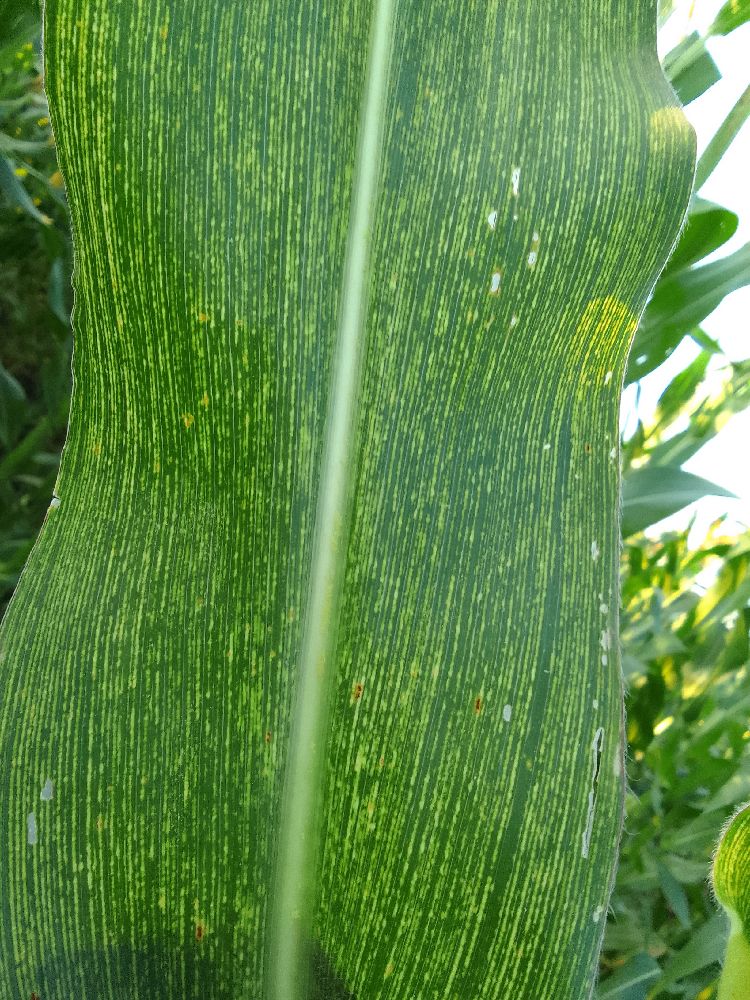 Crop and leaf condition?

maize, maize streak virus
